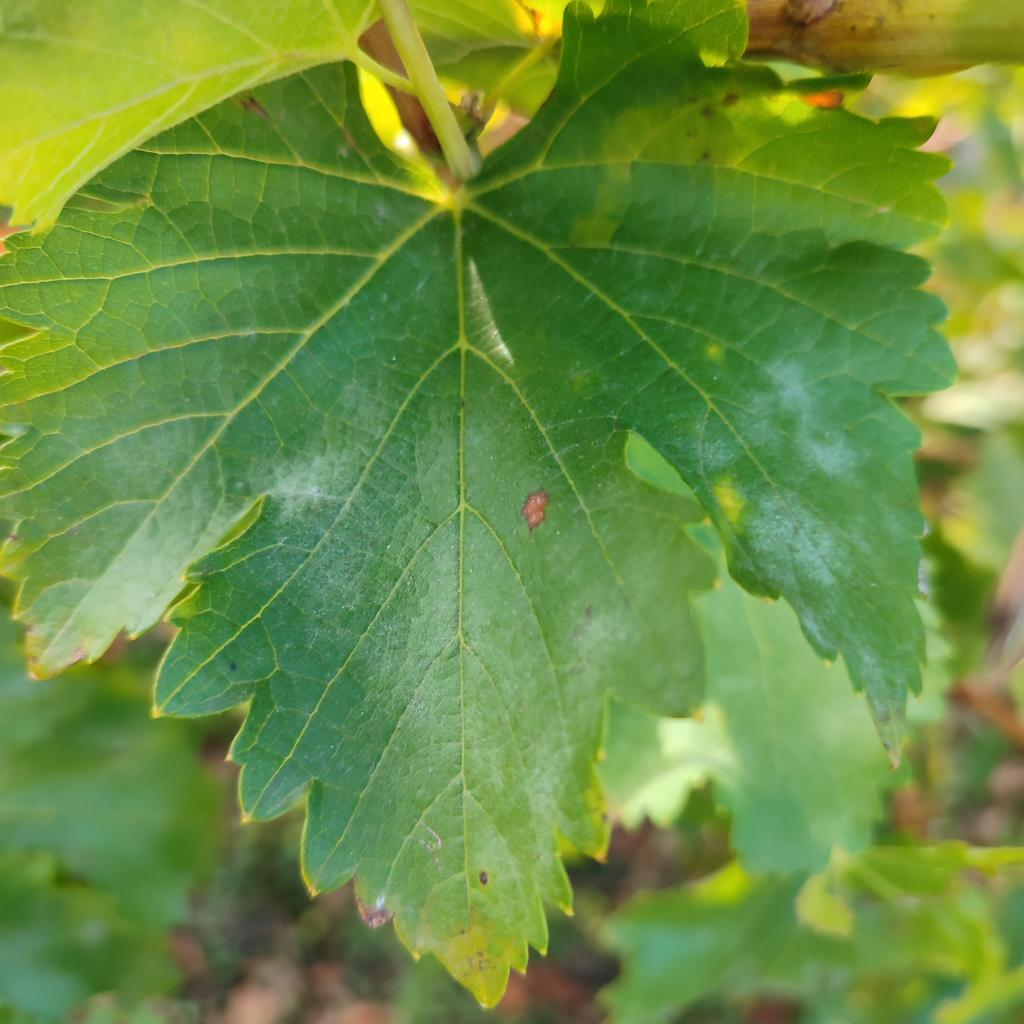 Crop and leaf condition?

grapevine, powdery mildew
